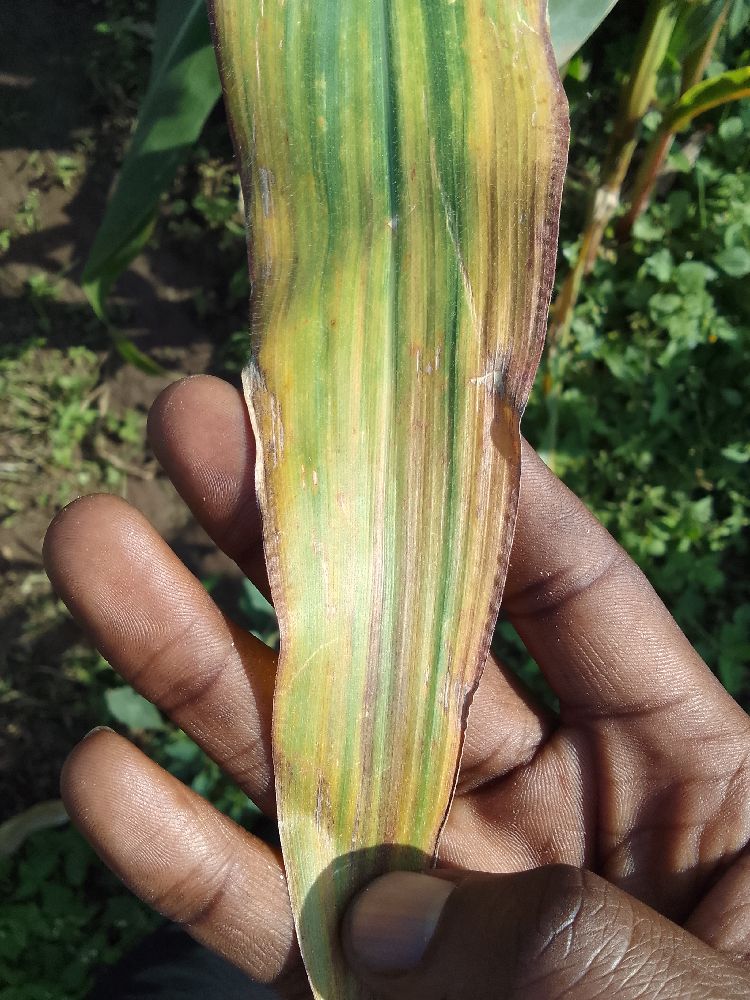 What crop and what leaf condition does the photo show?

maize, maize lethal necrosis
